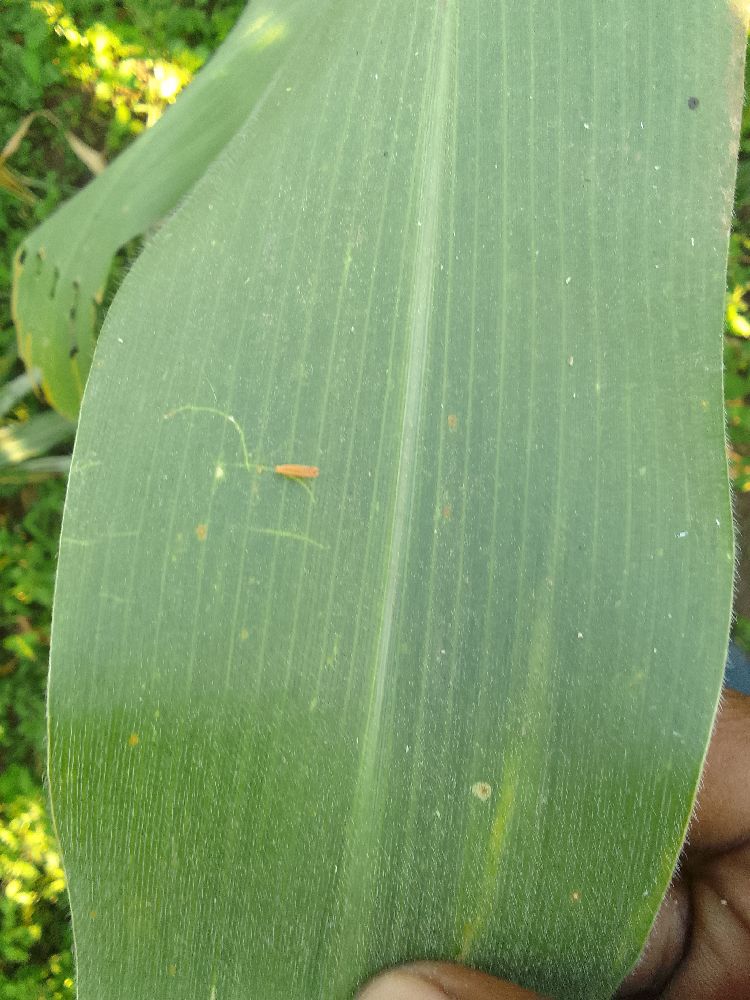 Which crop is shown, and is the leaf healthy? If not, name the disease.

maize, healthy
